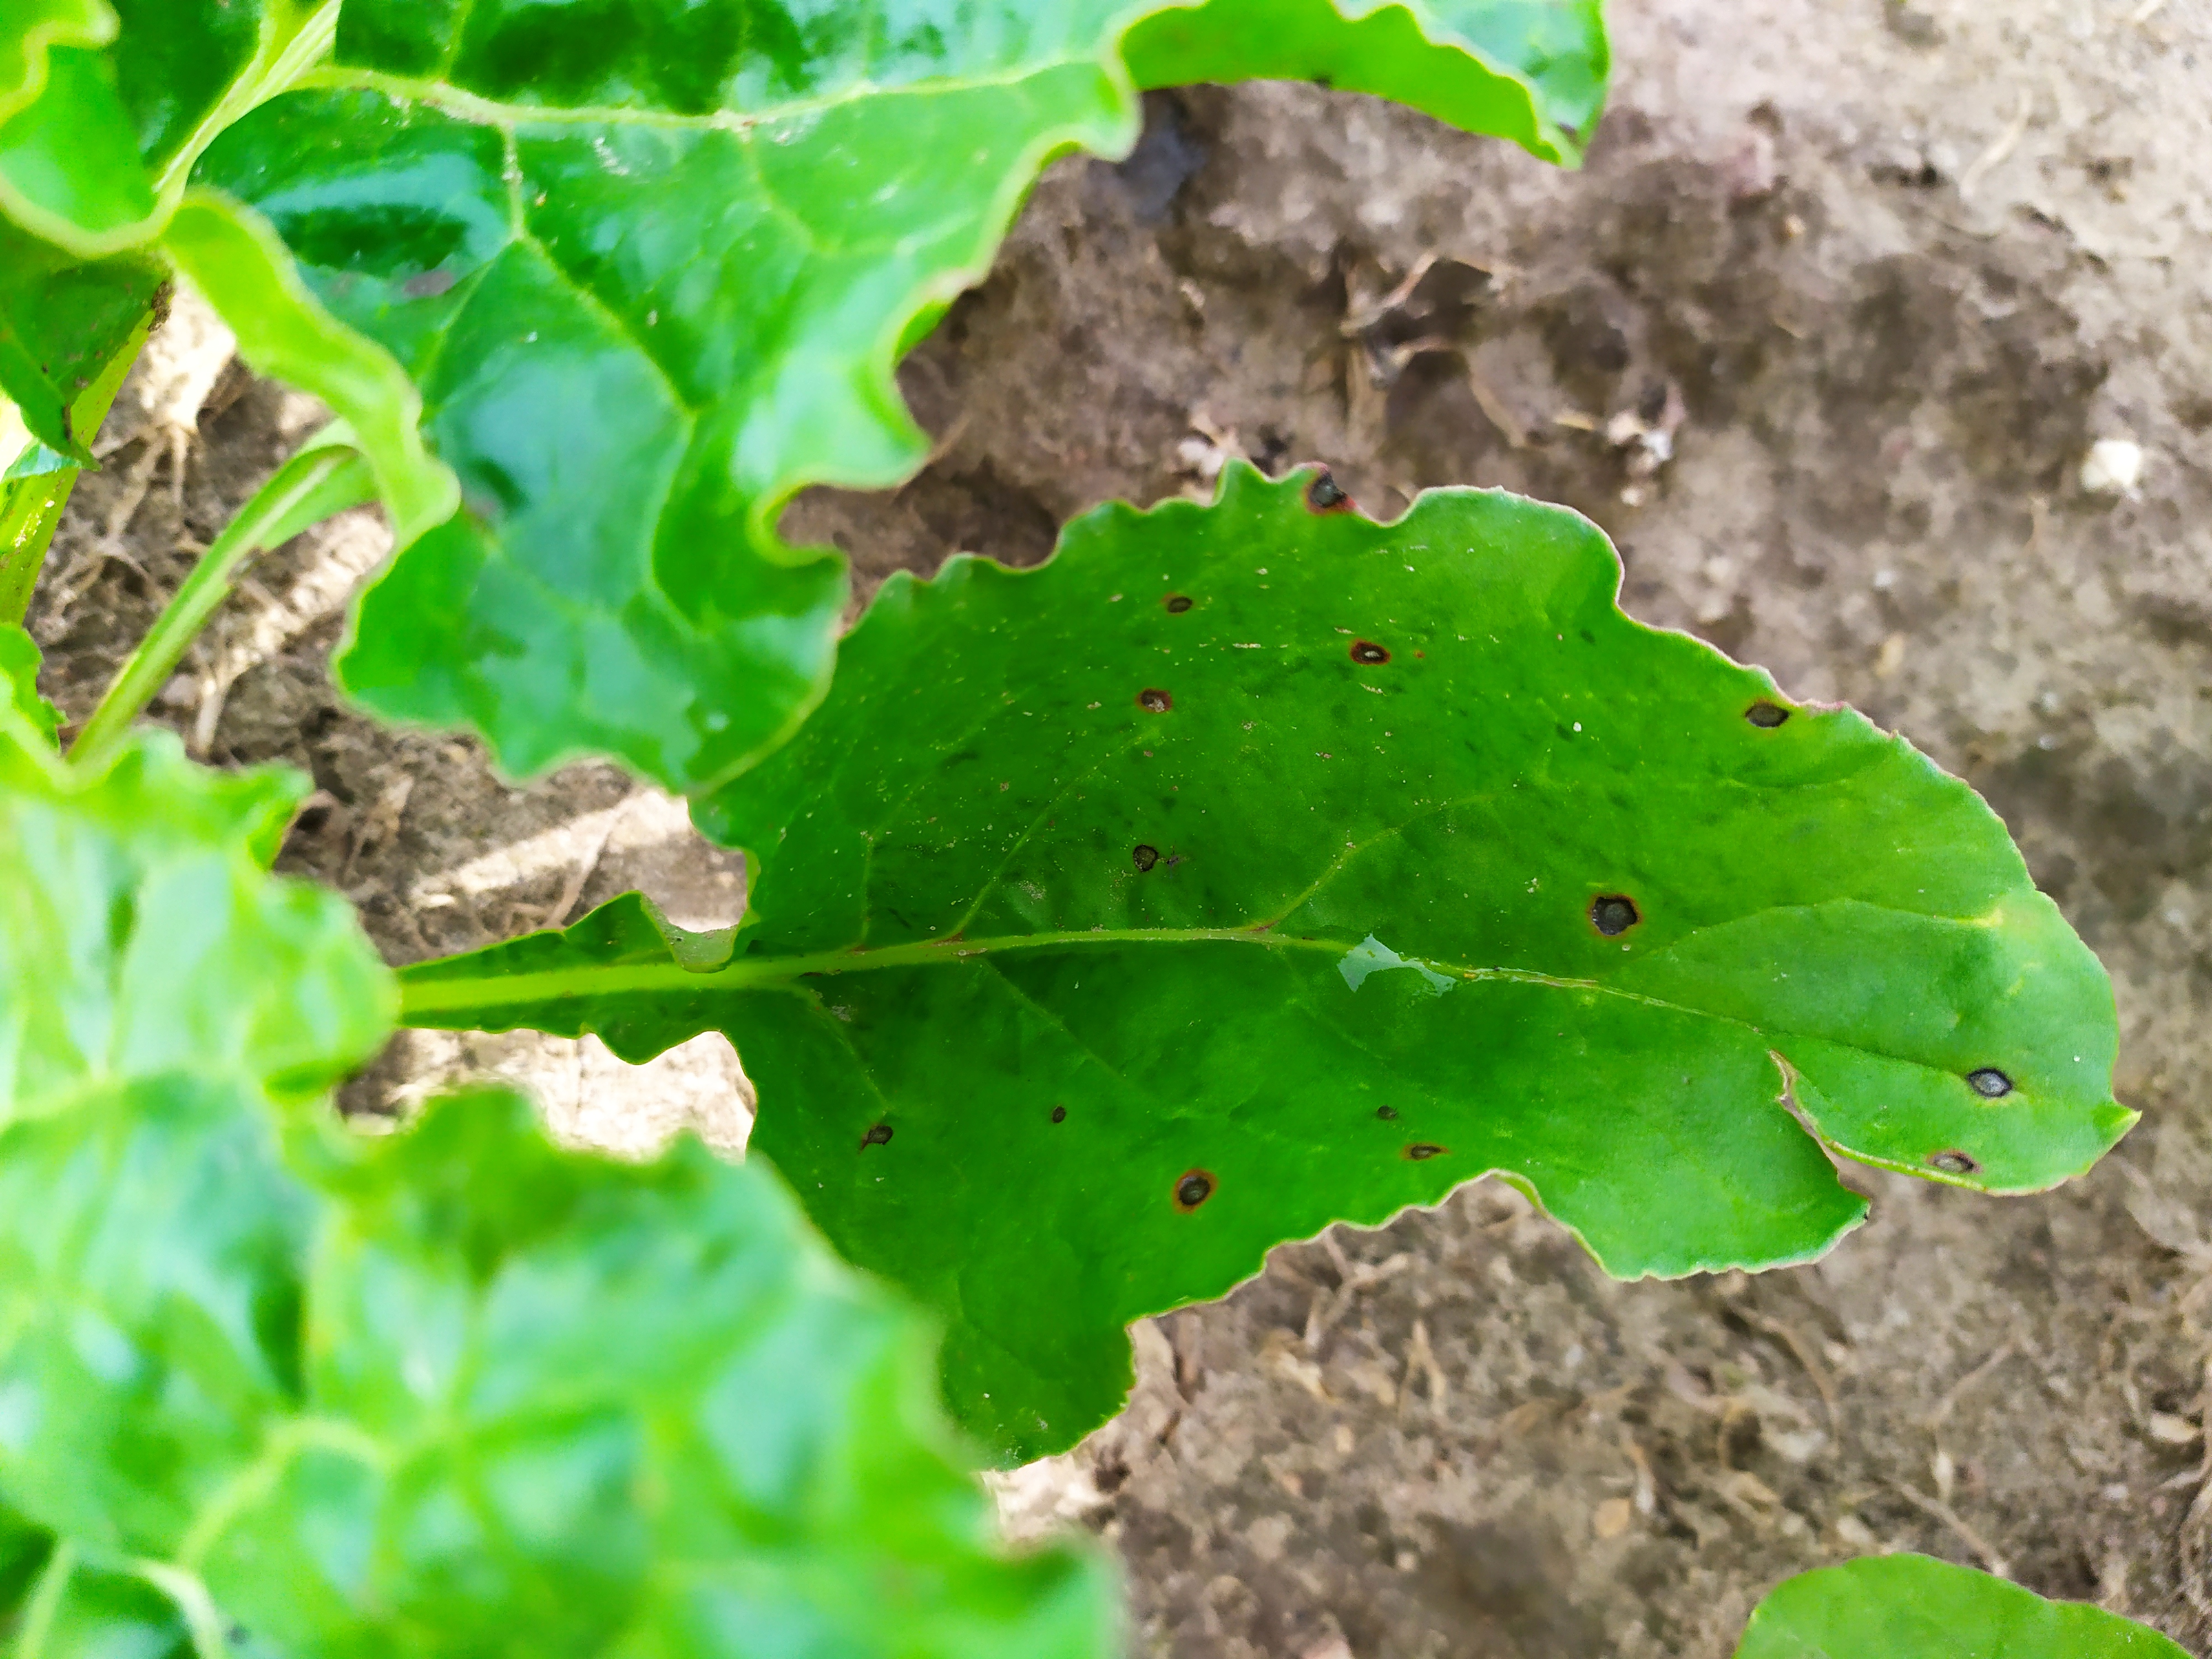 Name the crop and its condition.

beet, cercospora
